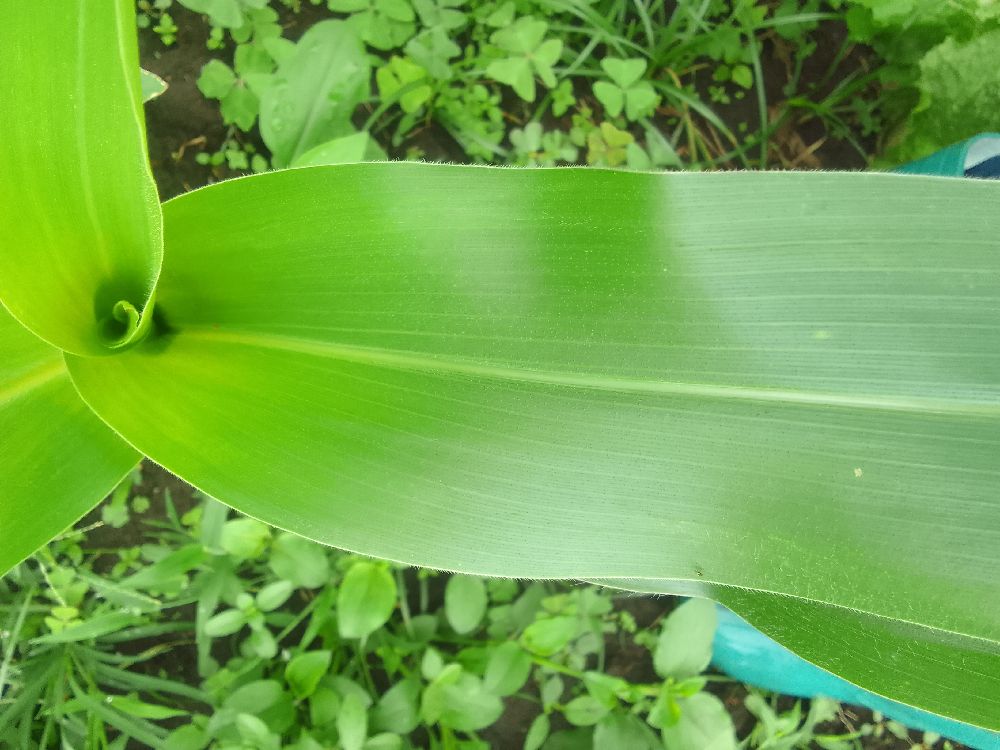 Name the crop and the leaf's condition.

maize, healthy
